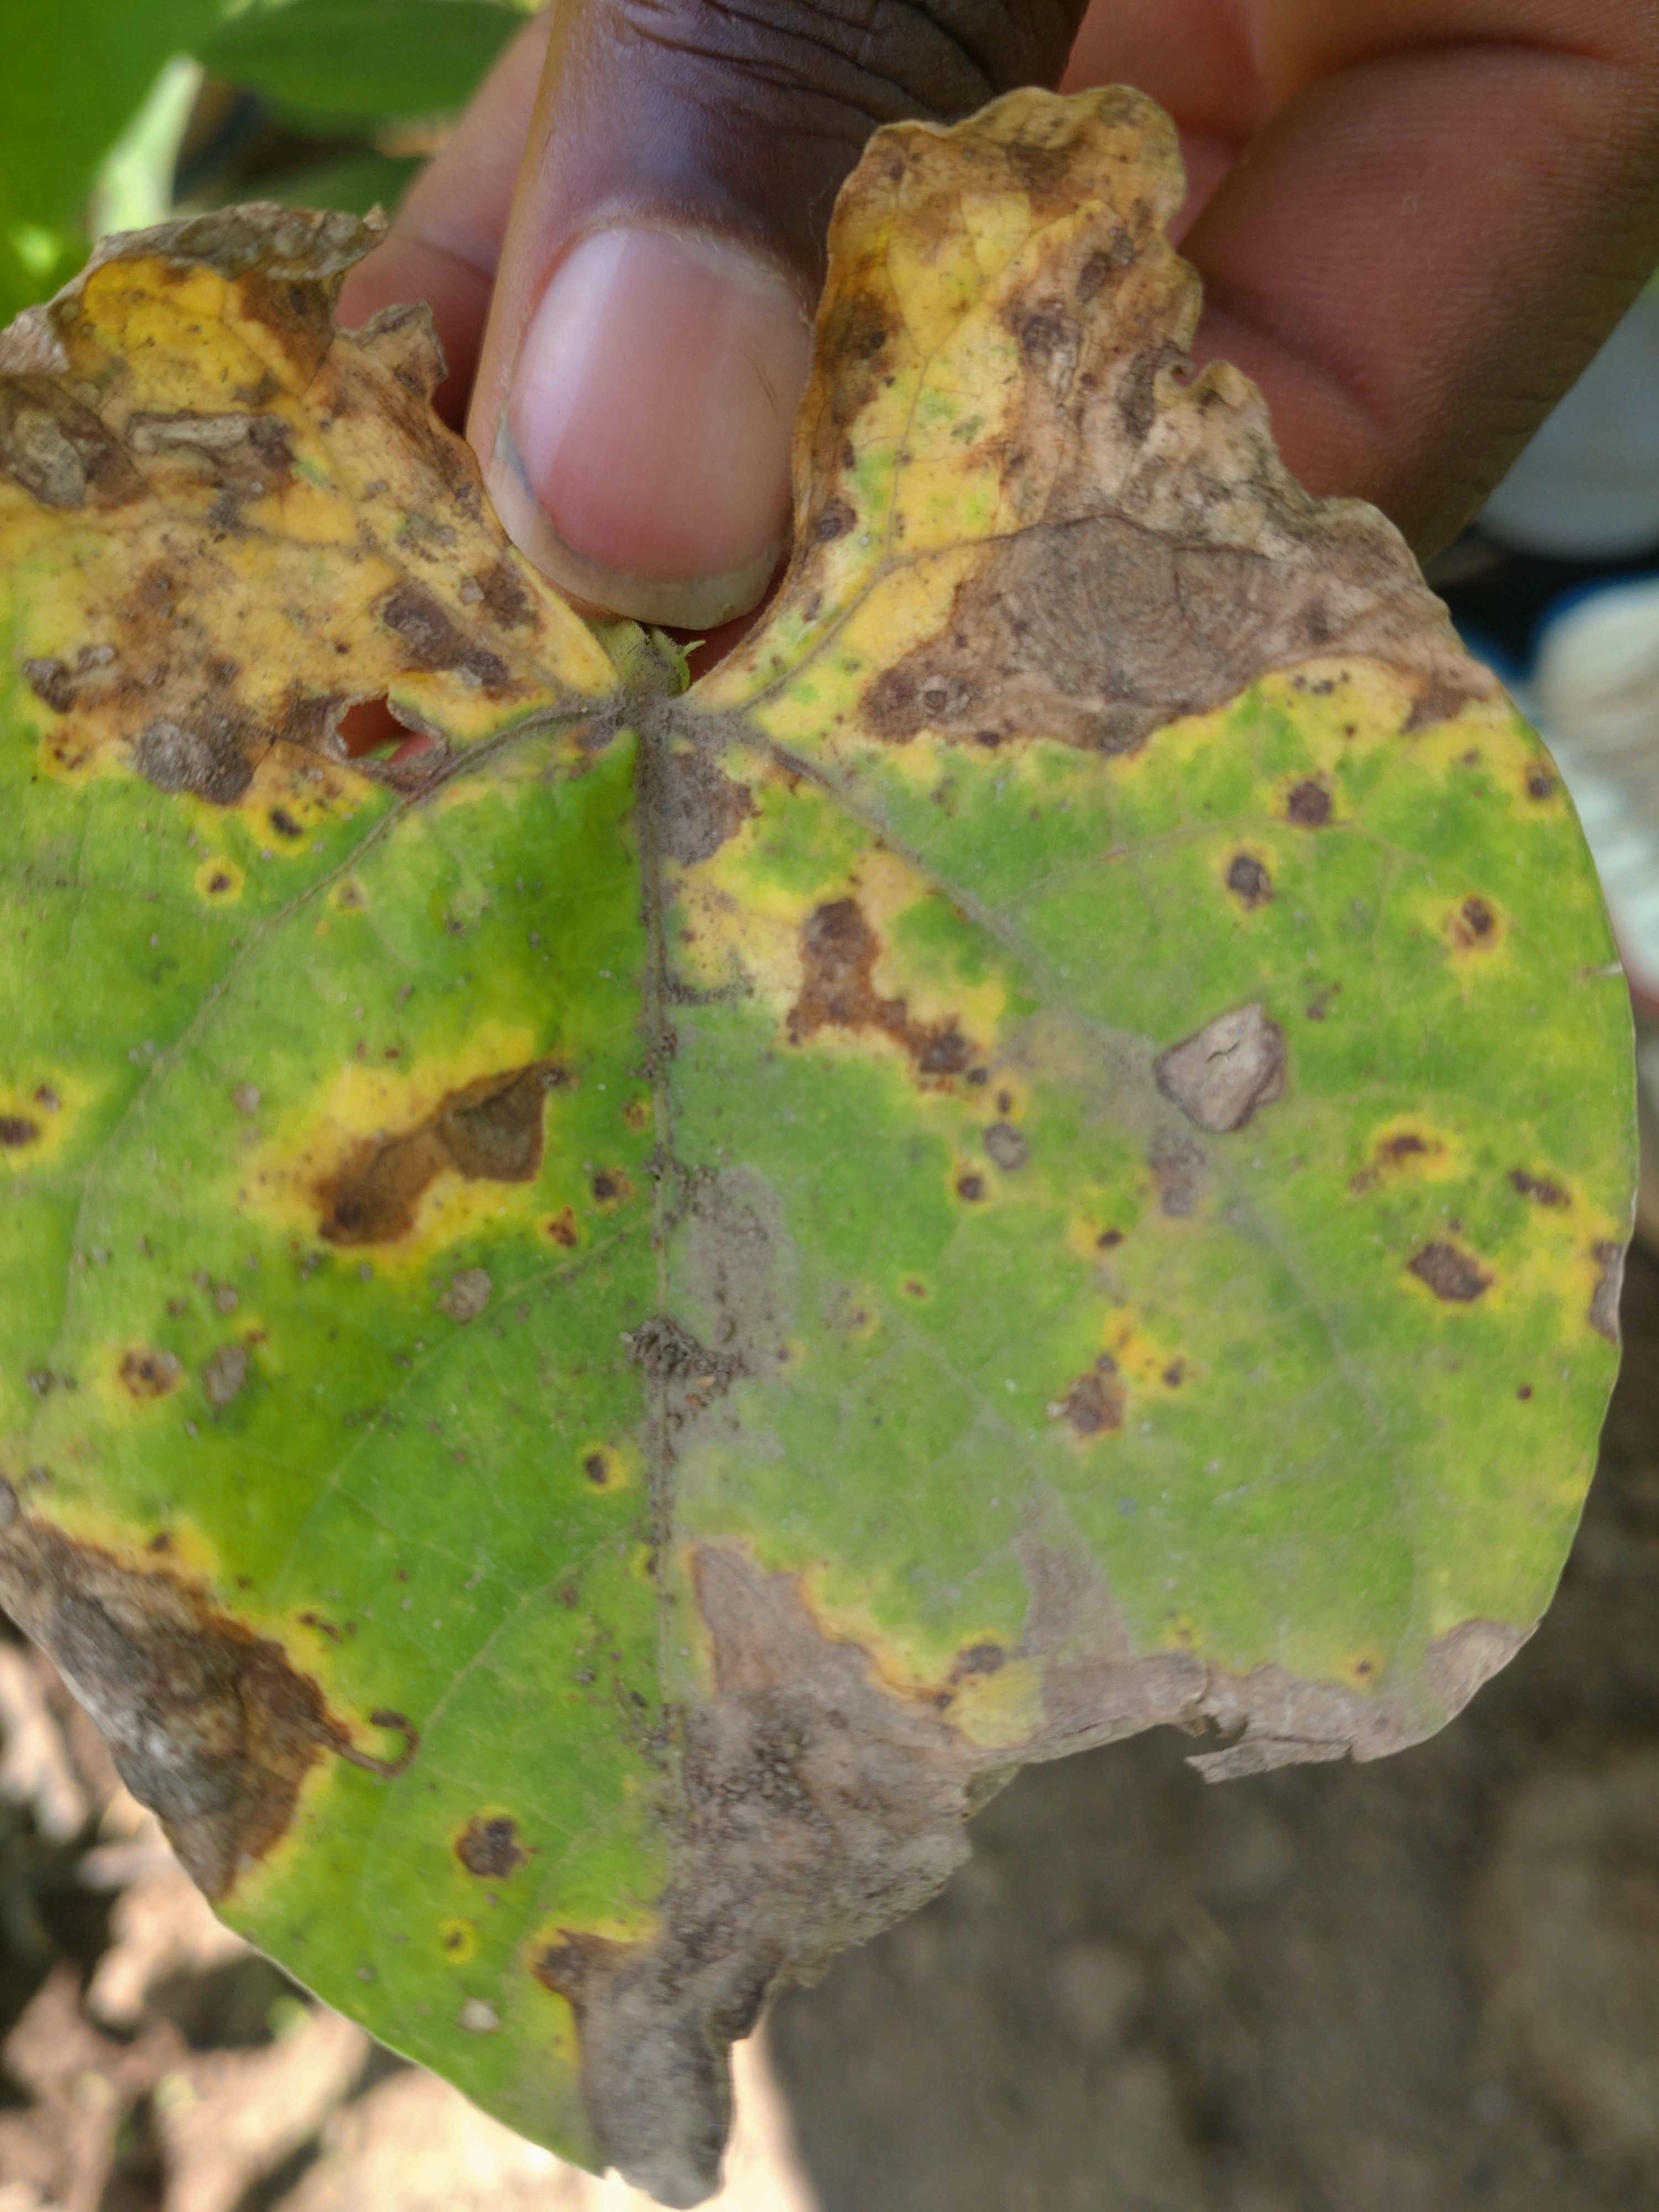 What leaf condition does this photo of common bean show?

rust
